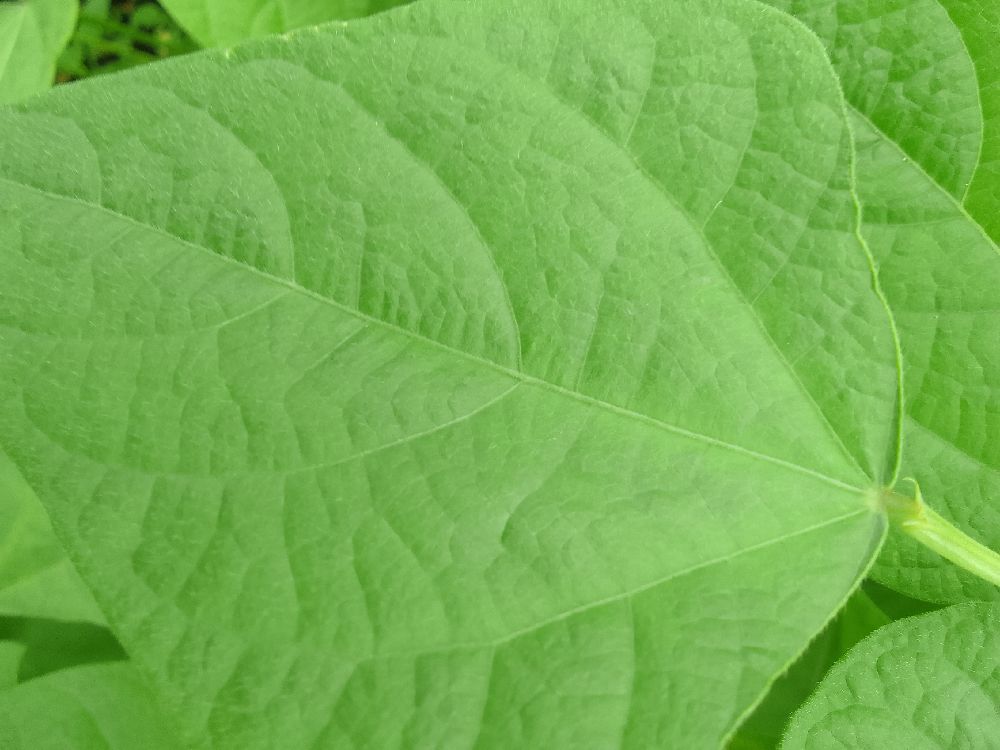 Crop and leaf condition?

common bean, healthy
